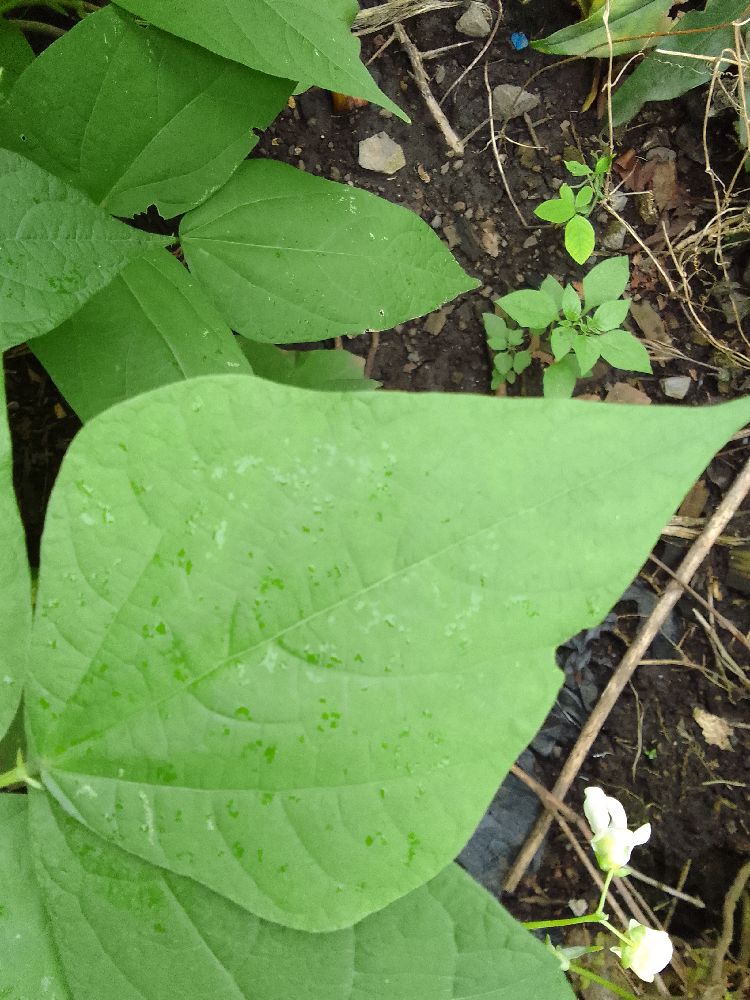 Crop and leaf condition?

common bean, healthy
